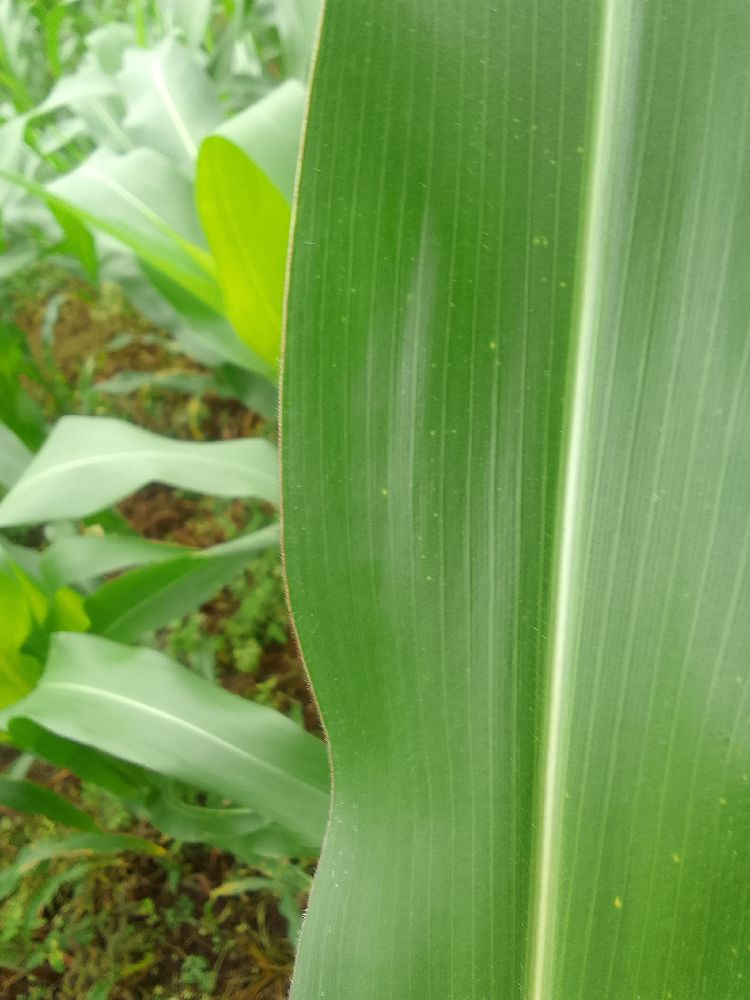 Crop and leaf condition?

maize, healthy
